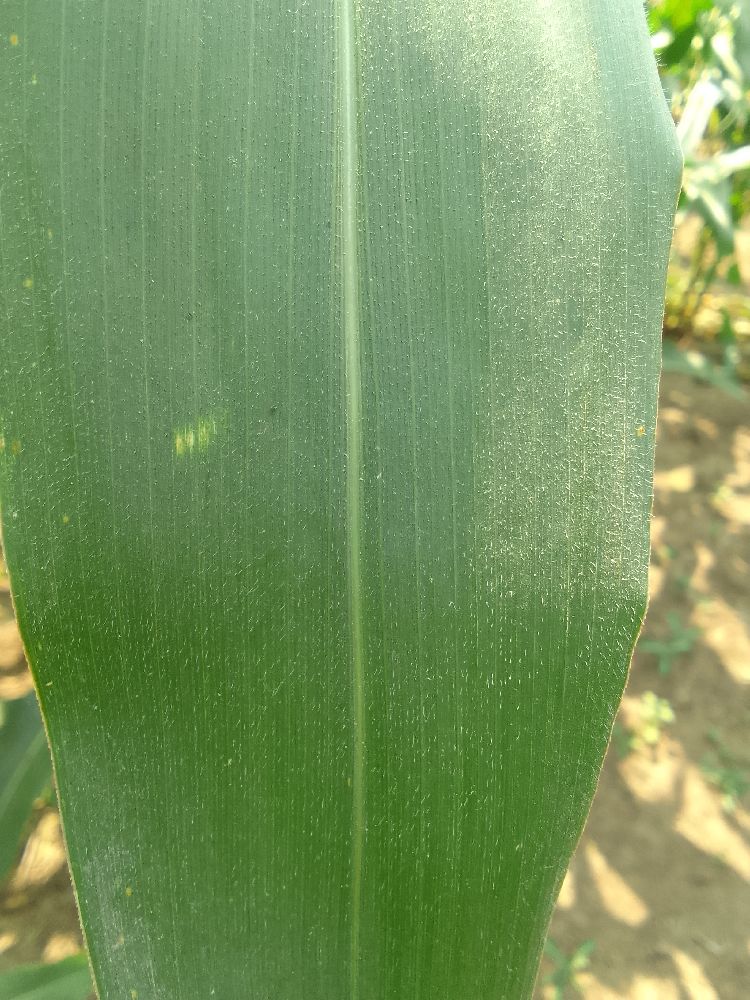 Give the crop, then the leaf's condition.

maize, healthy
